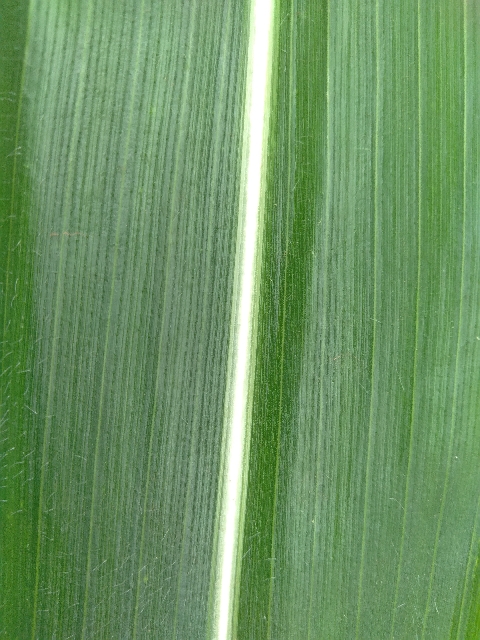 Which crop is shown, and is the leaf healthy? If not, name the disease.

maize, healthy
